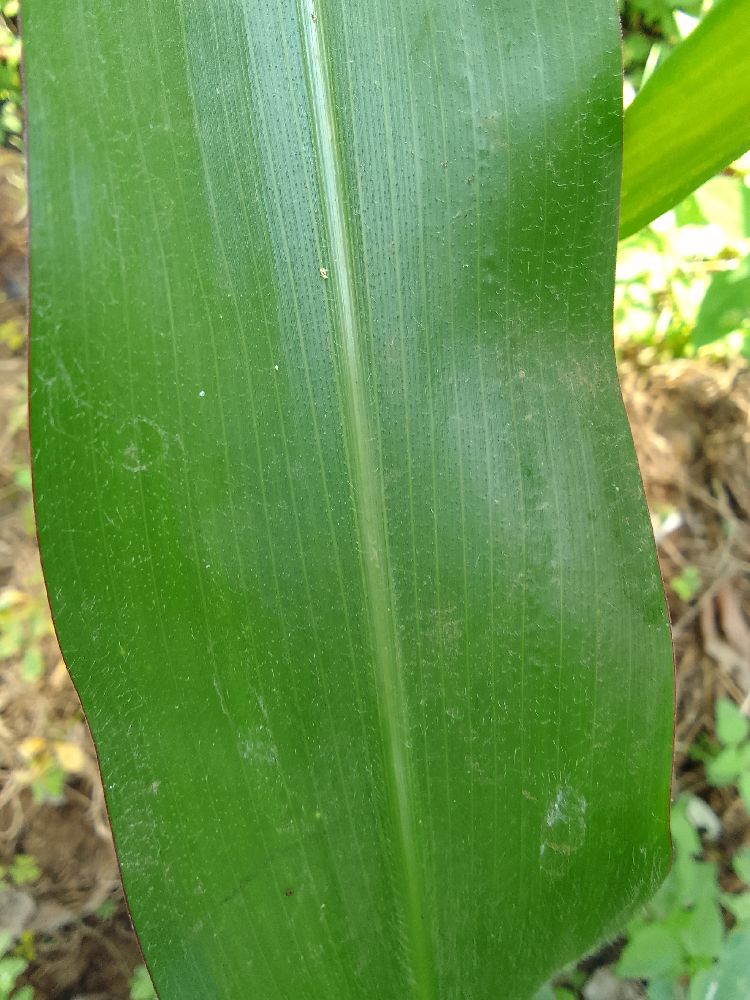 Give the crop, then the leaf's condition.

maize, healthy
